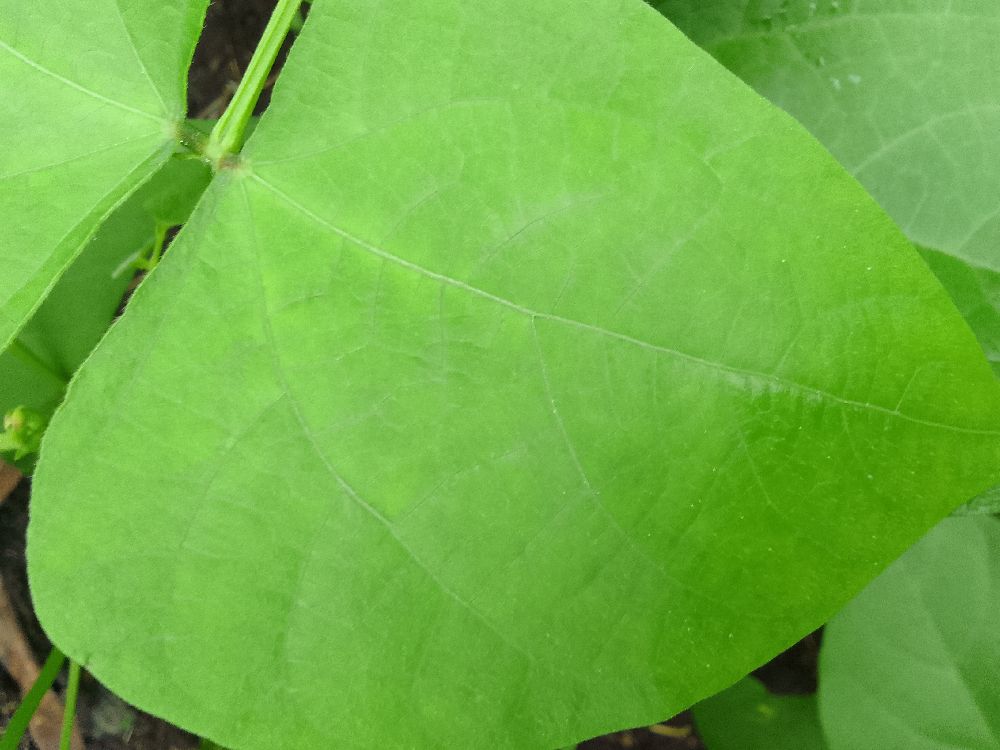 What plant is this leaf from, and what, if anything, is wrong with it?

common bean, healthy
